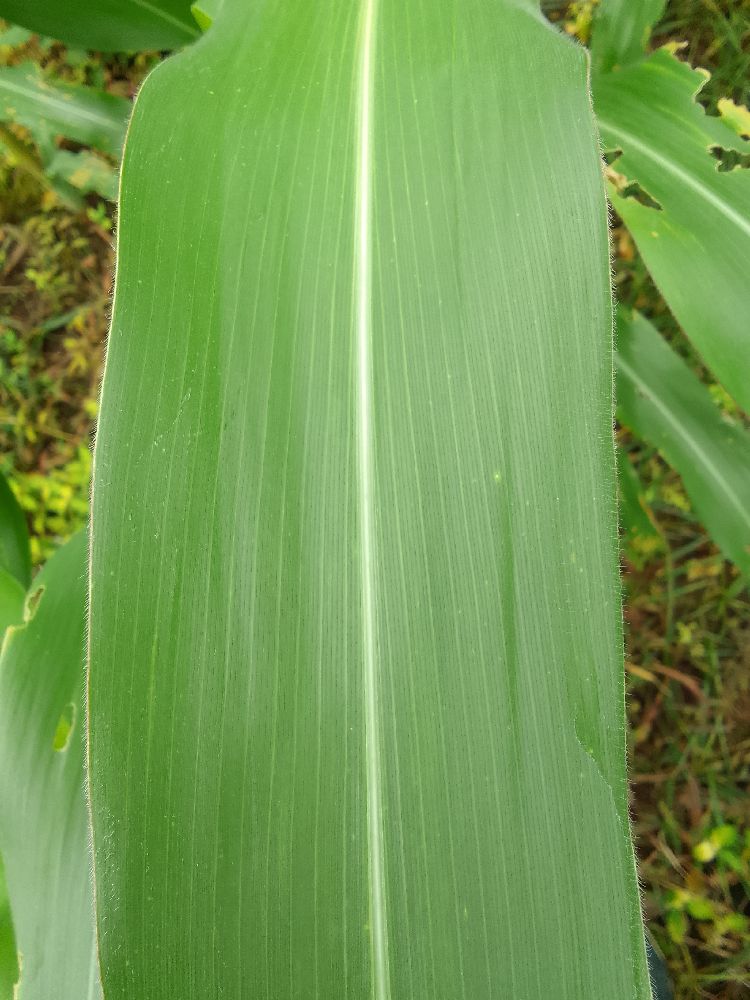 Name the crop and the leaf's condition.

maize, healthy
